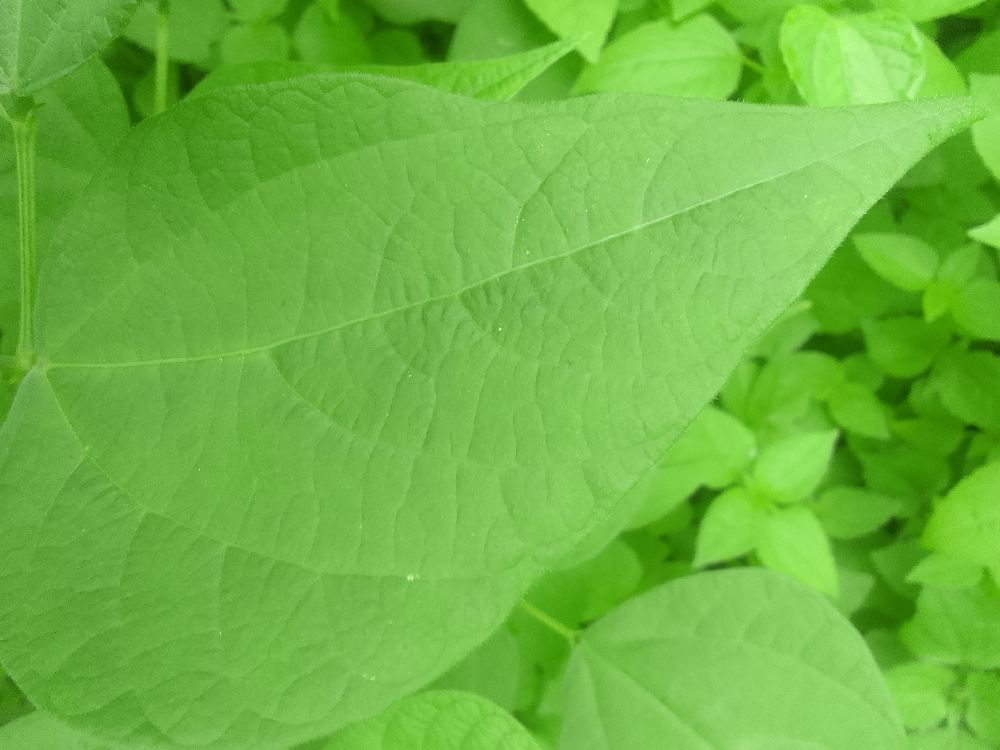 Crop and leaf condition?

common bean, healthy
